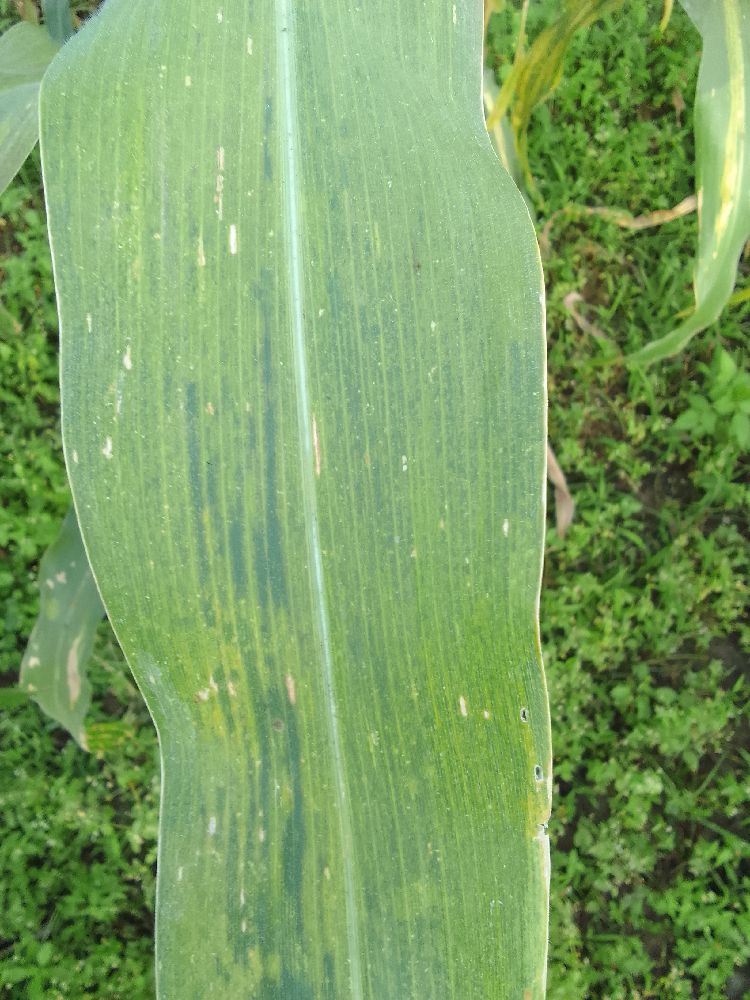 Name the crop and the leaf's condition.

maize, maize lethal necrosis
